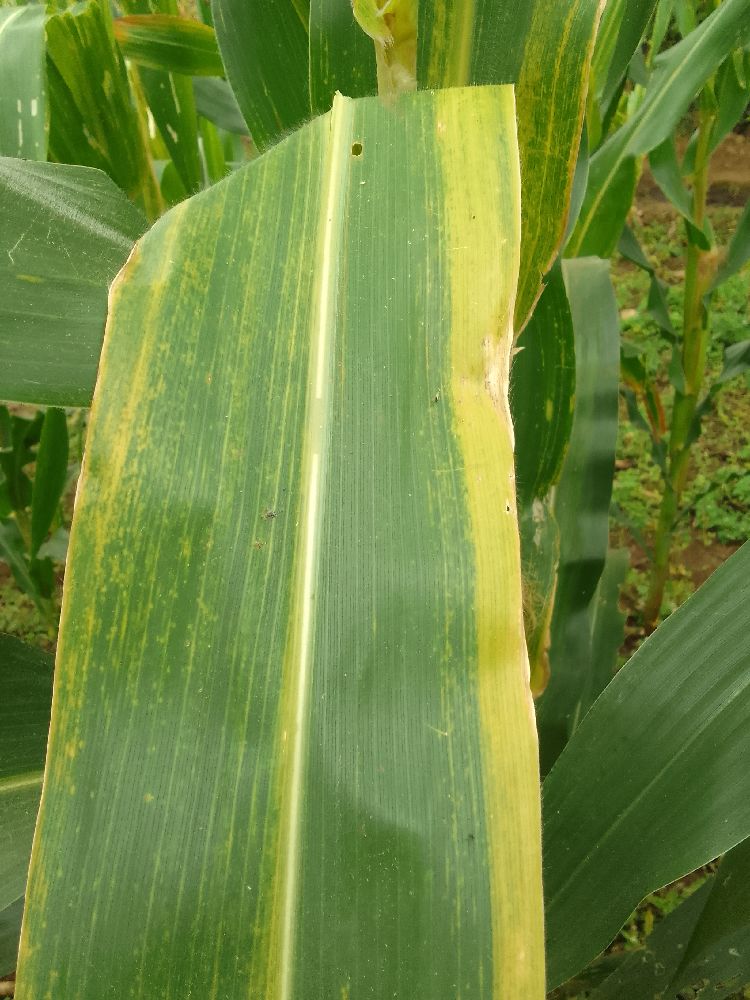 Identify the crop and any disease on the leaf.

maize, maize lethal necrosis
